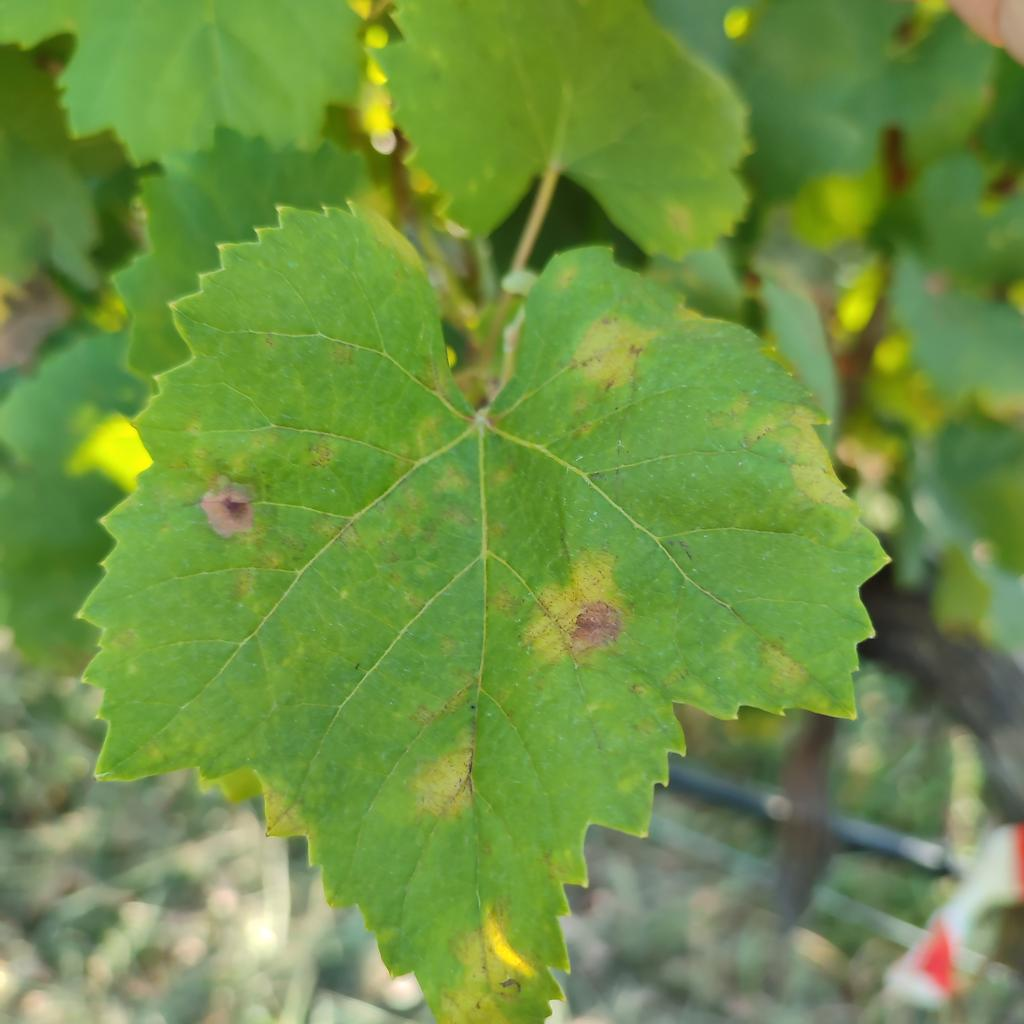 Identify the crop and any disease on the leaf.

grapevine, downy mildew
